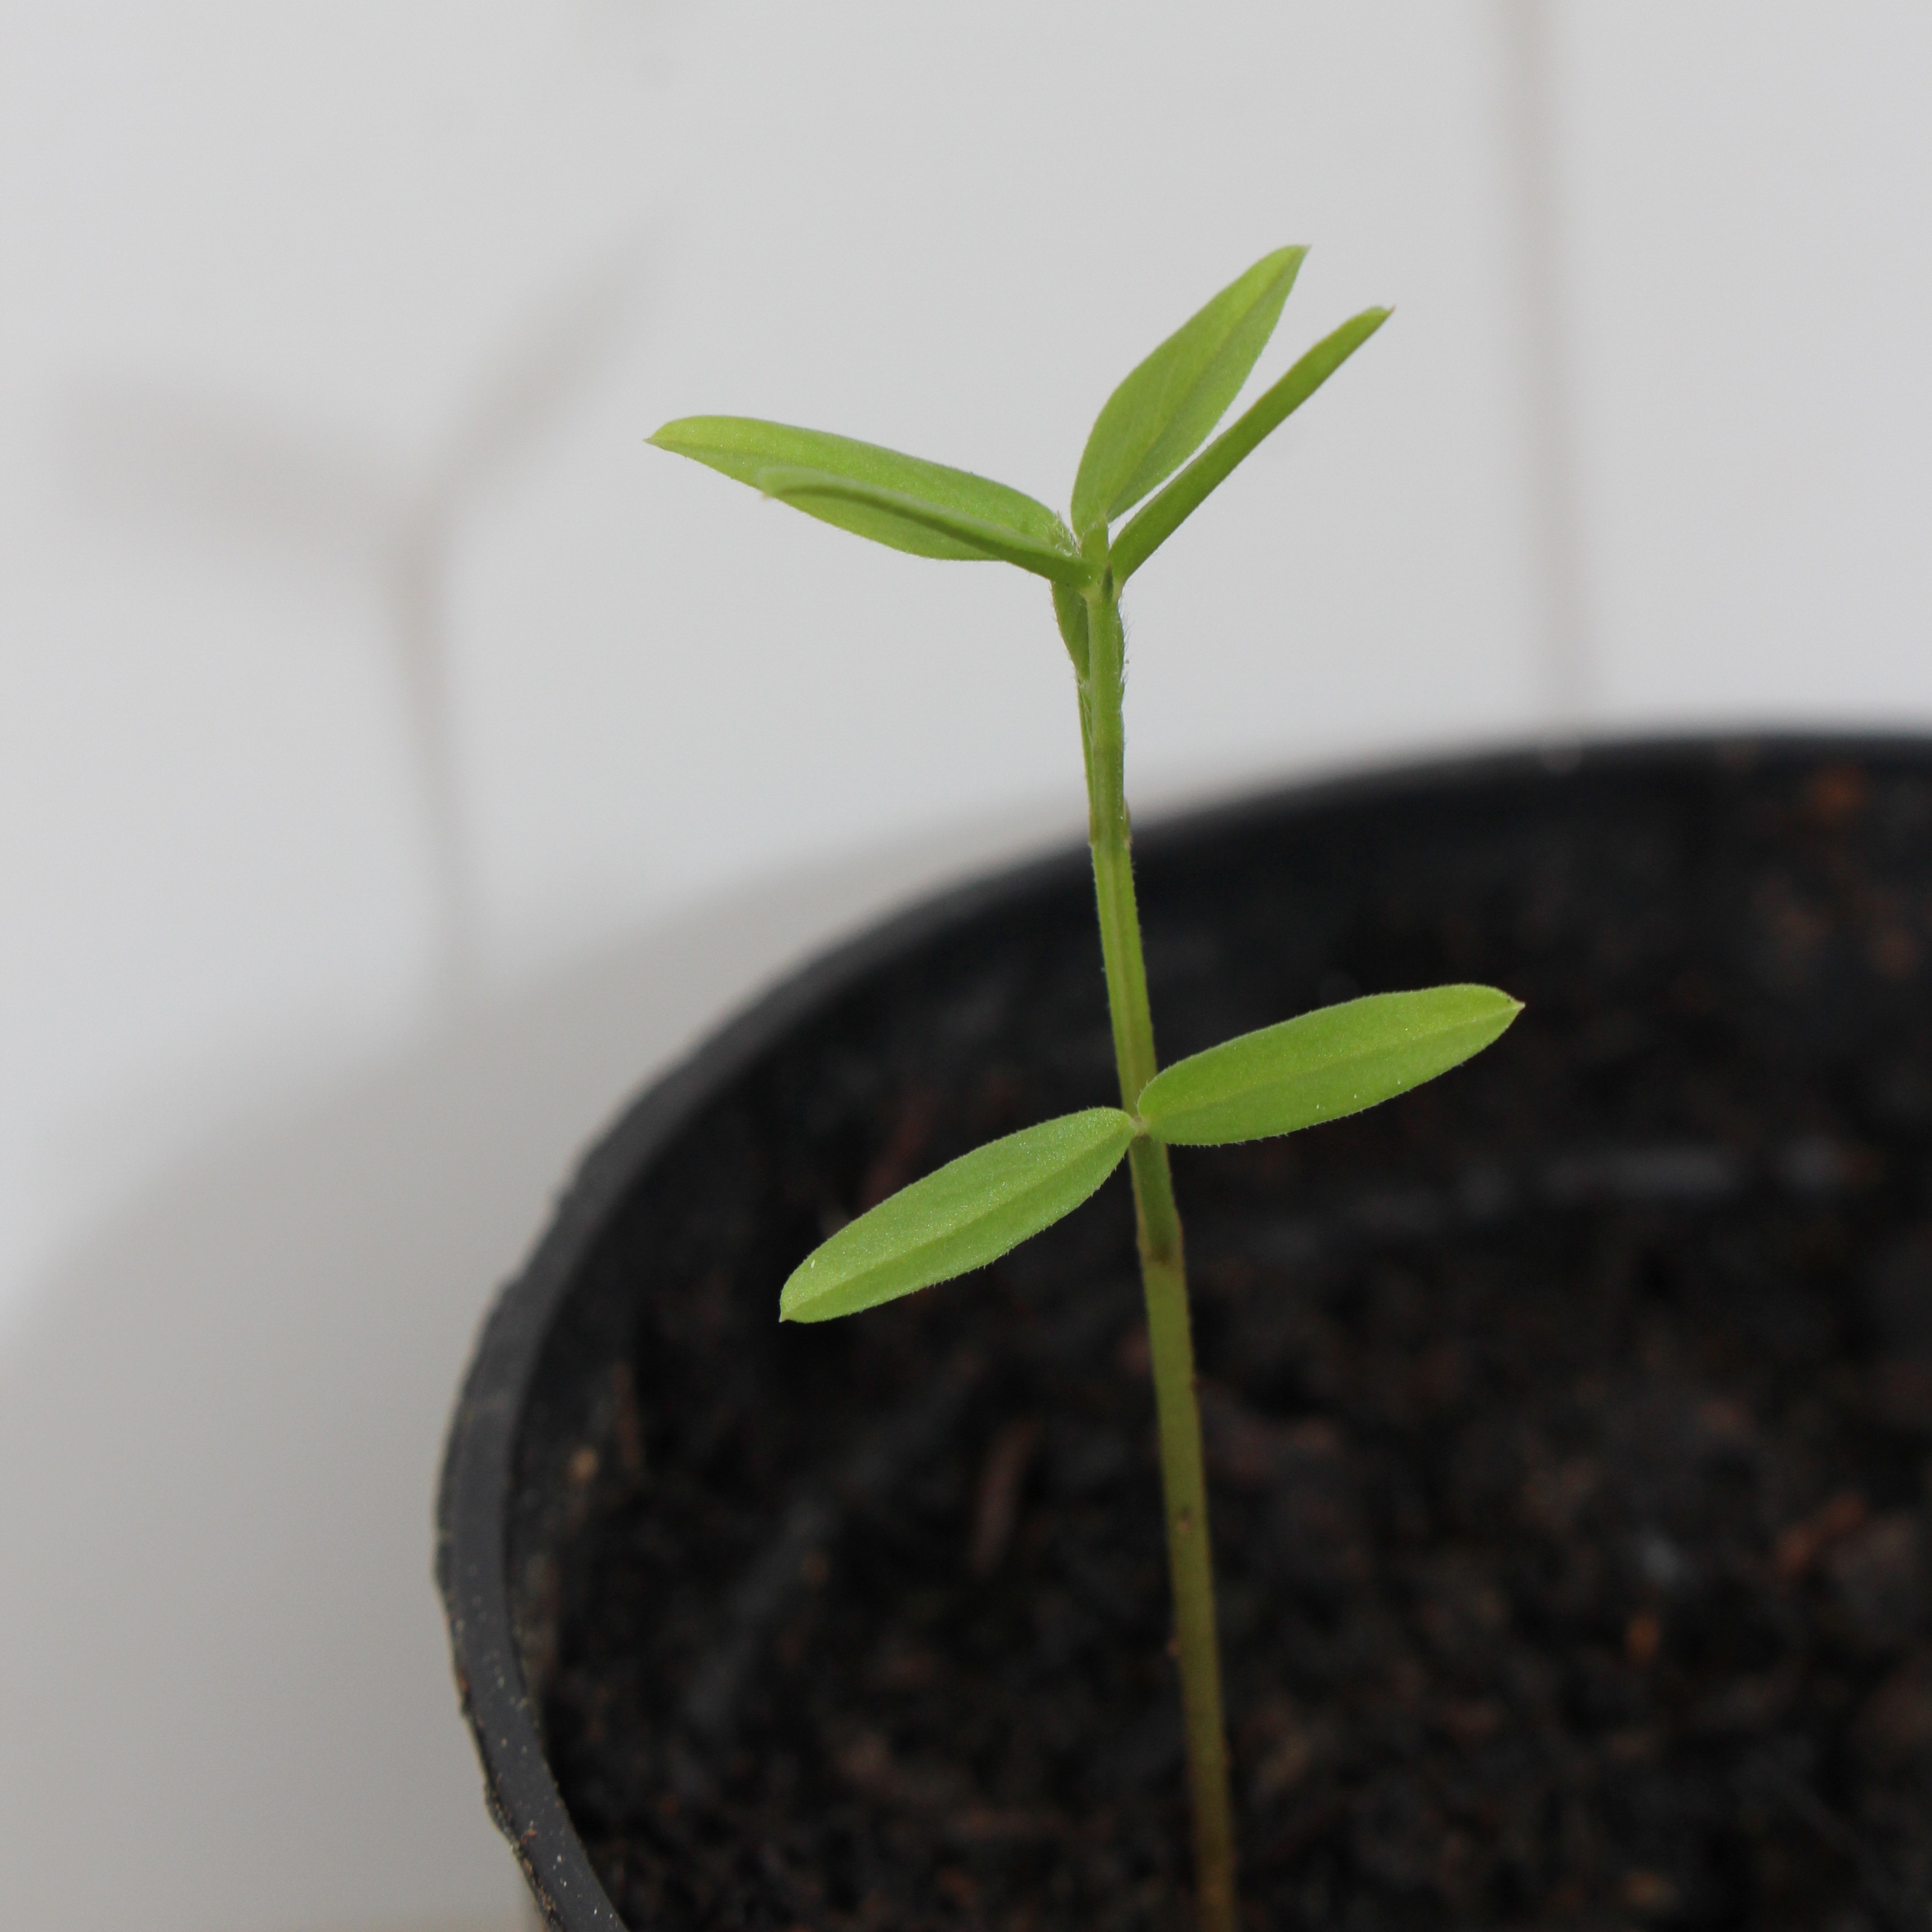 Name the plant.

Vicia sativa
